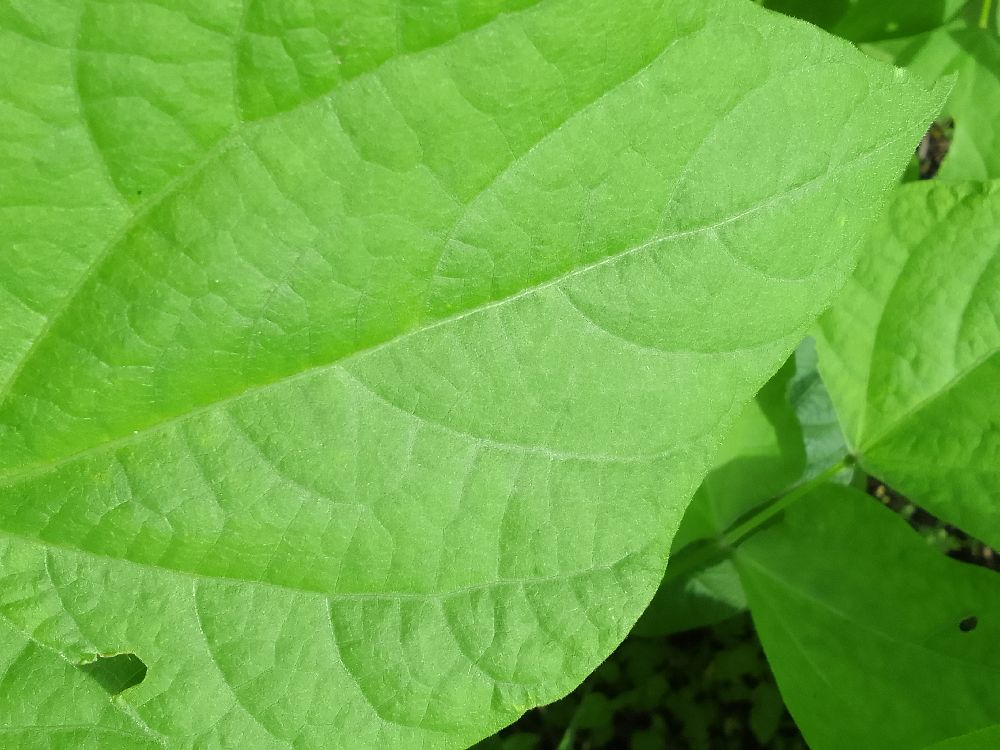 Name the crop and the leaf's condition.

common bean, healthy
